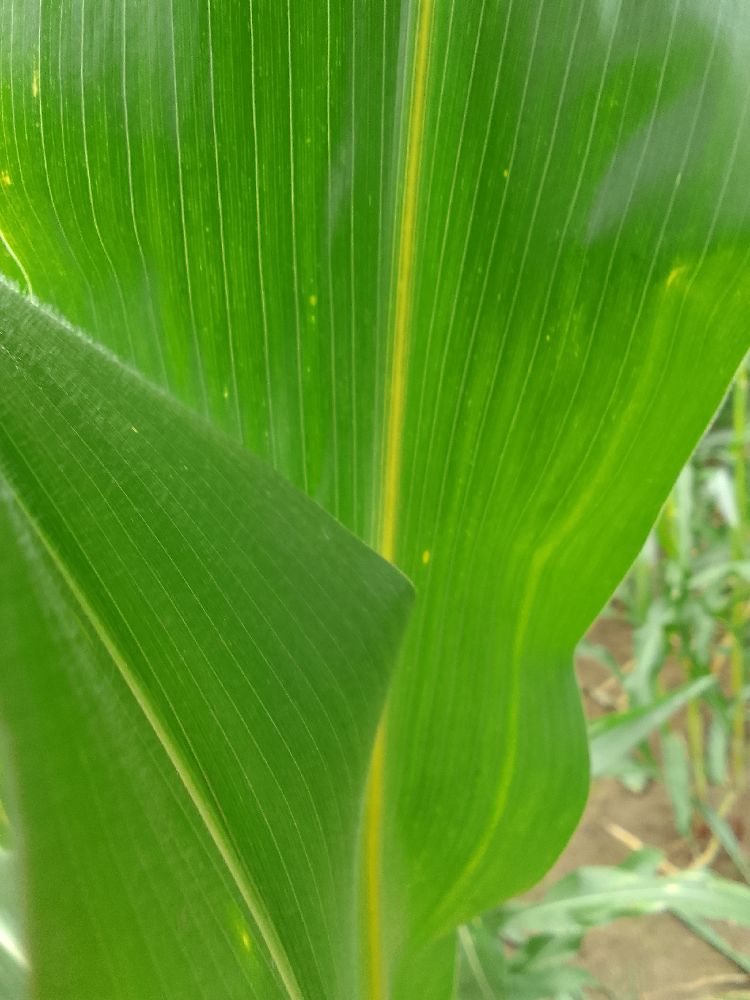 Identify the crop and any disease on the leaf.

maize, healthy
